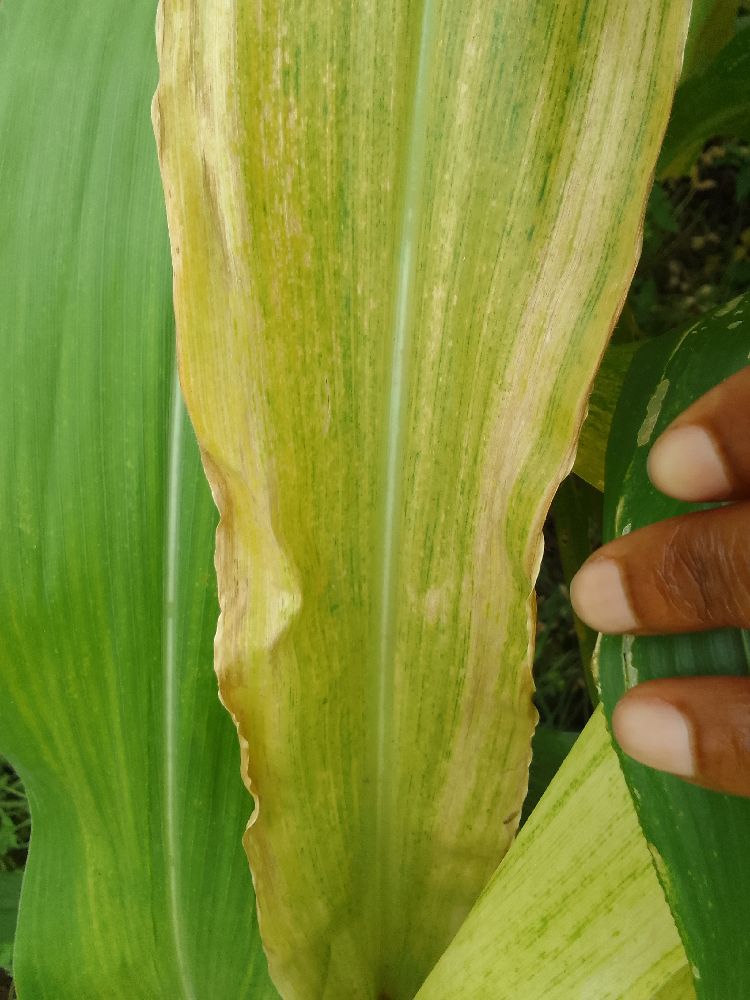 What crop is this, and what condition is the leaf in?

maize, maize lethal necrosis
